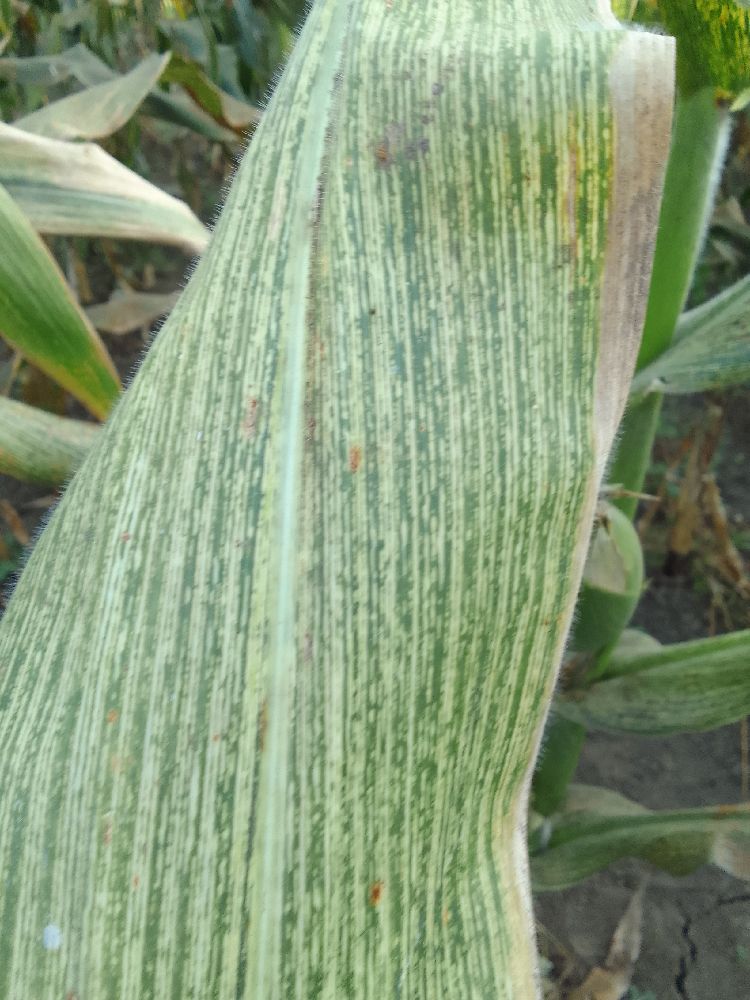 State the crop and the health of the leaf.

maize, maize streak virus
